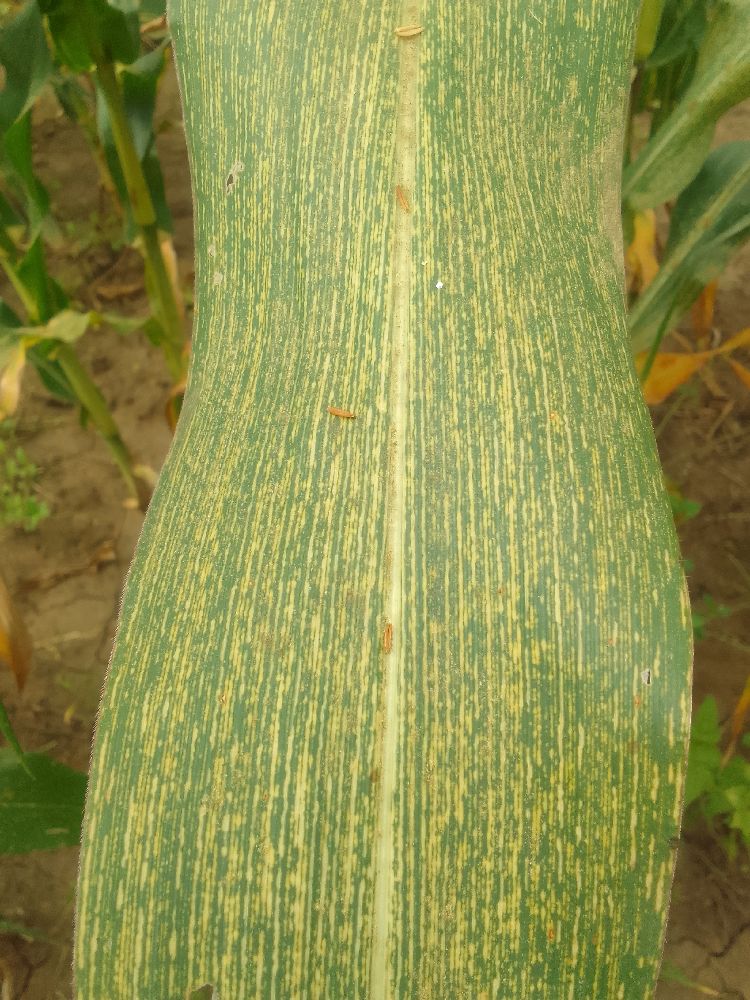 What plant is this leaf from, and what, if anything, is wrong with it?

maize, maize streak virus
